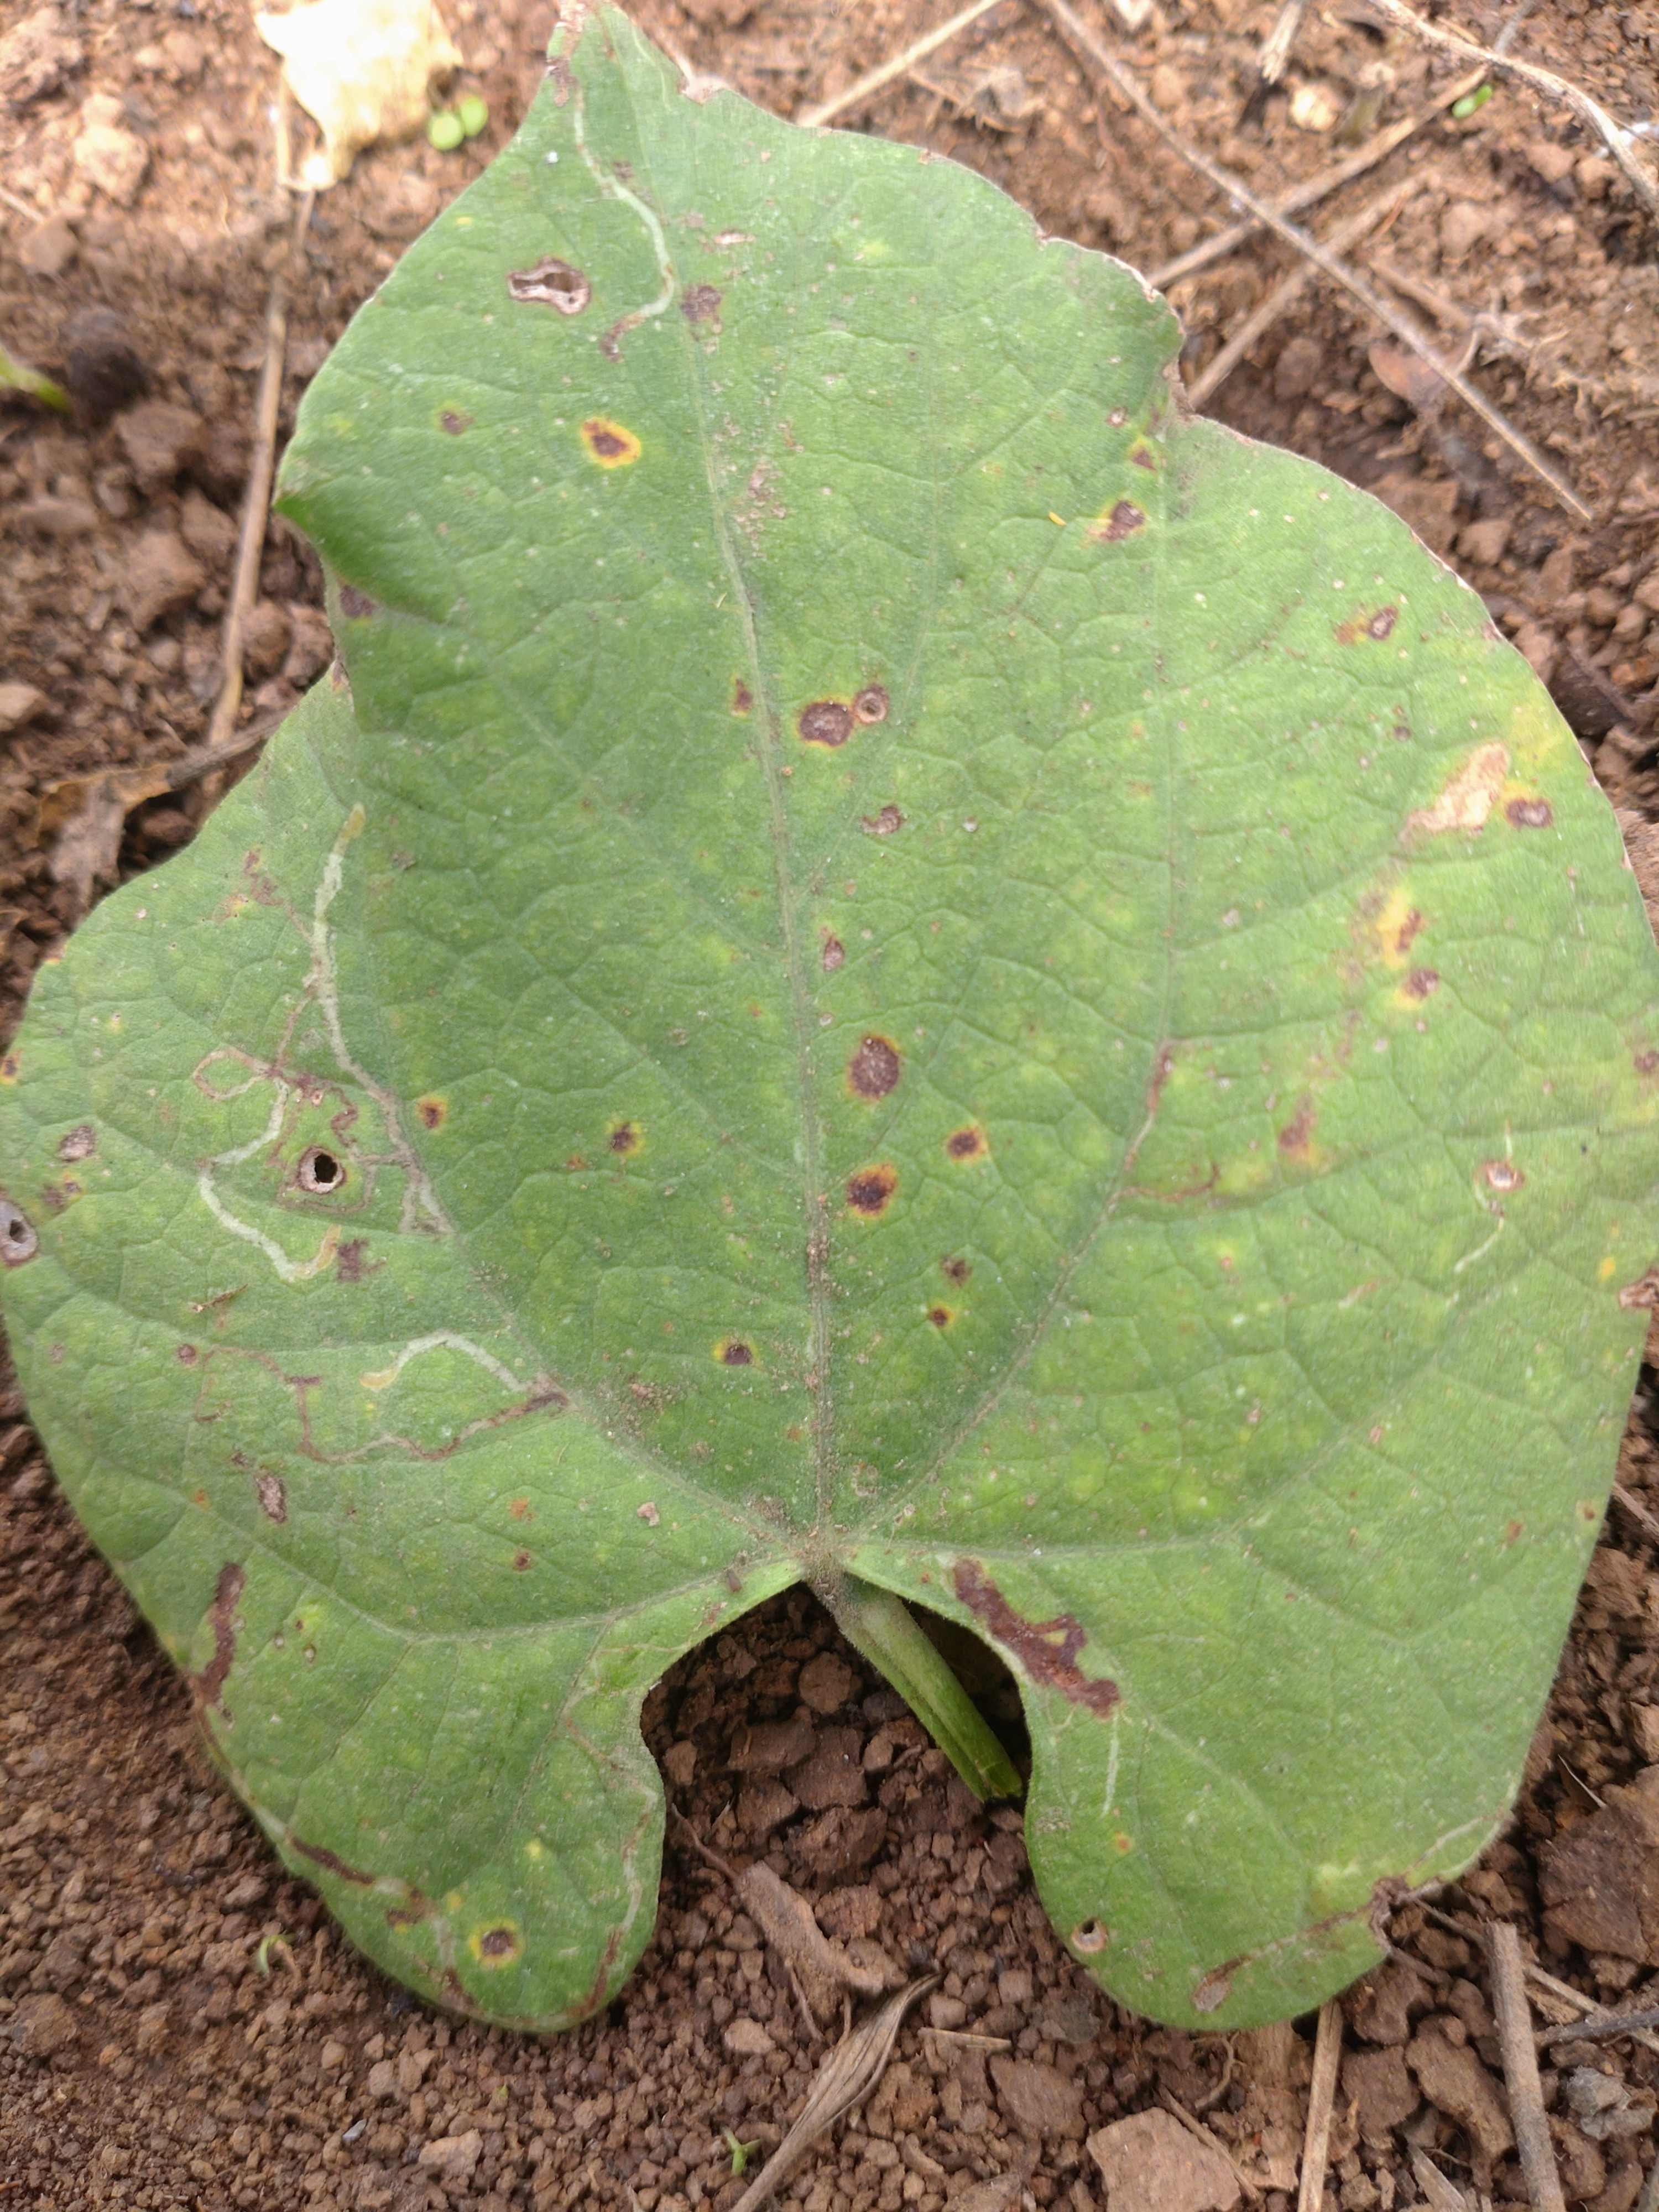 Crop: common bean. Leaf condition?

rust
